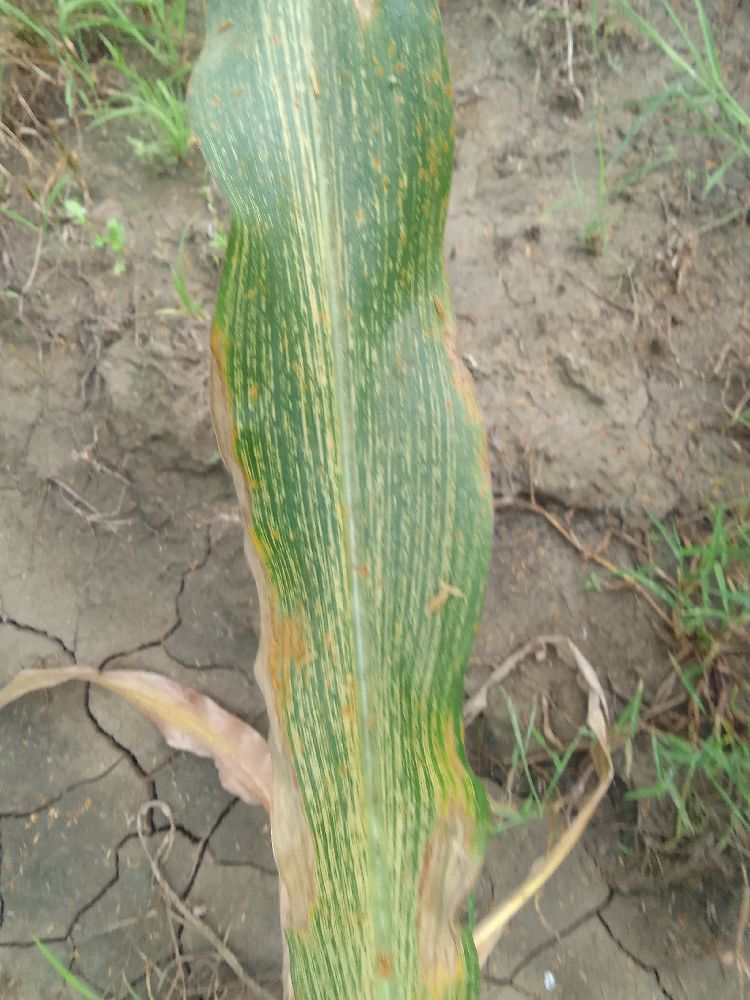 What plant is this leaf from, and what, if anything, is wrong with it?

maize, maize streak virus
